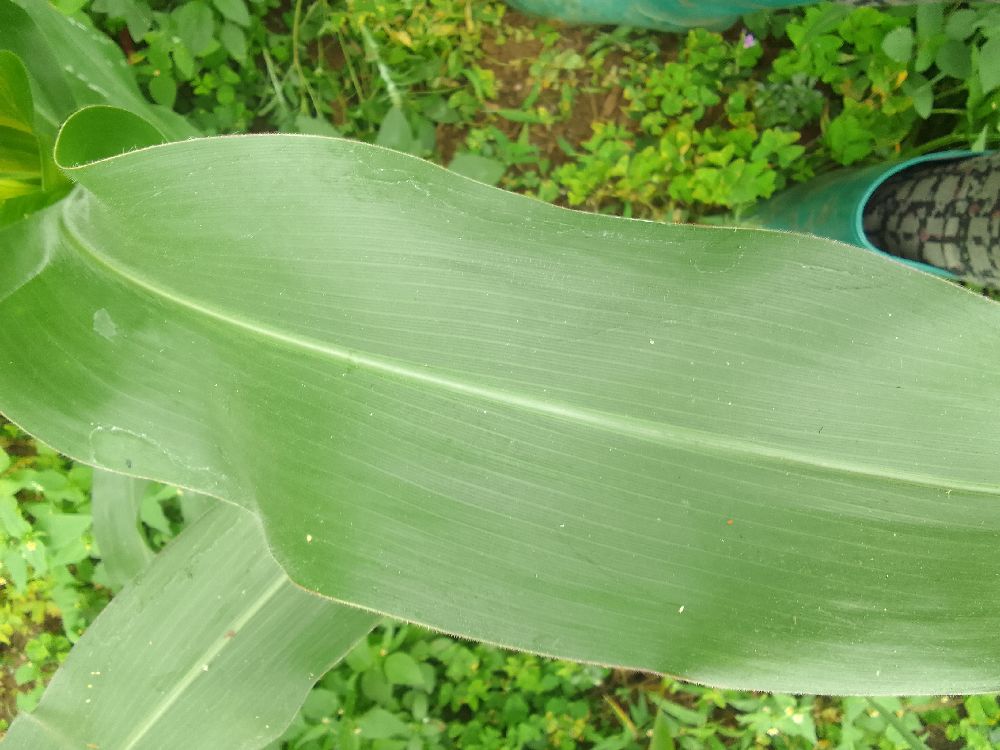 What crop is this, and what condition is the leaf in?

maize, healthy
